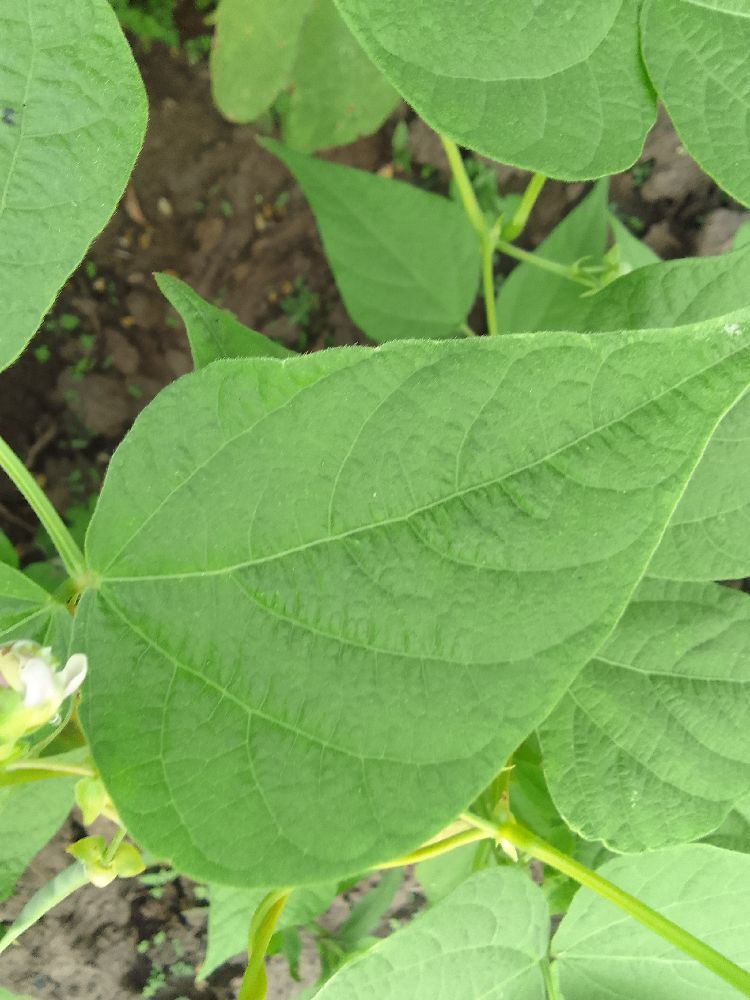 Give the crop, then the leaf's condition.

common bean, healthy
